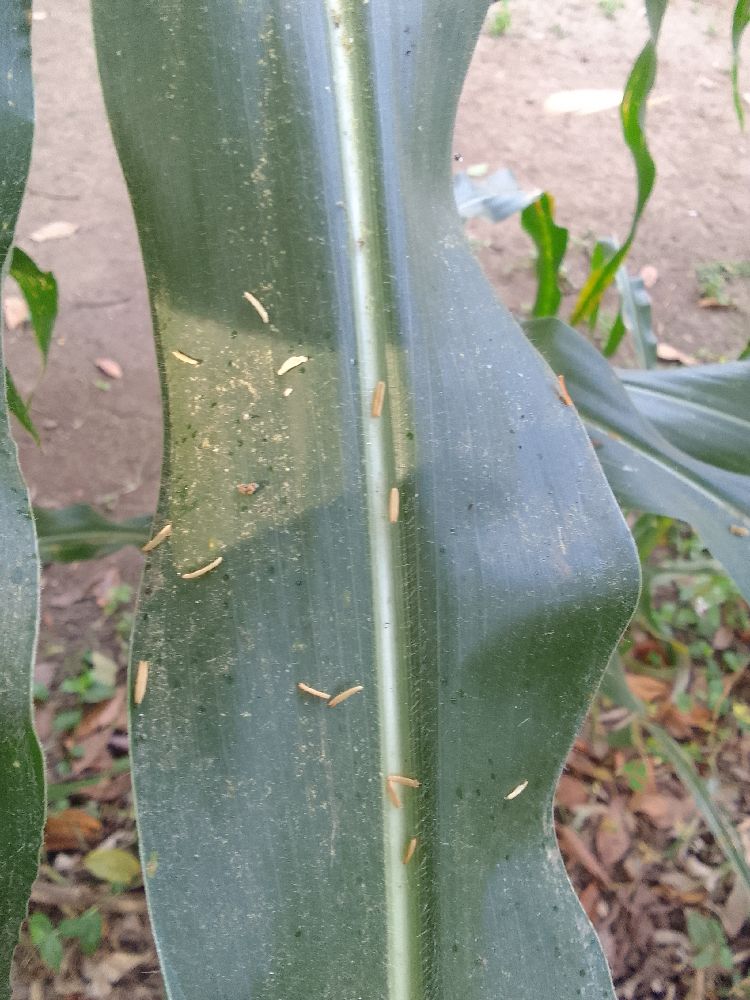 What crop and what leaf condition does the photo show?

maize, healthy
